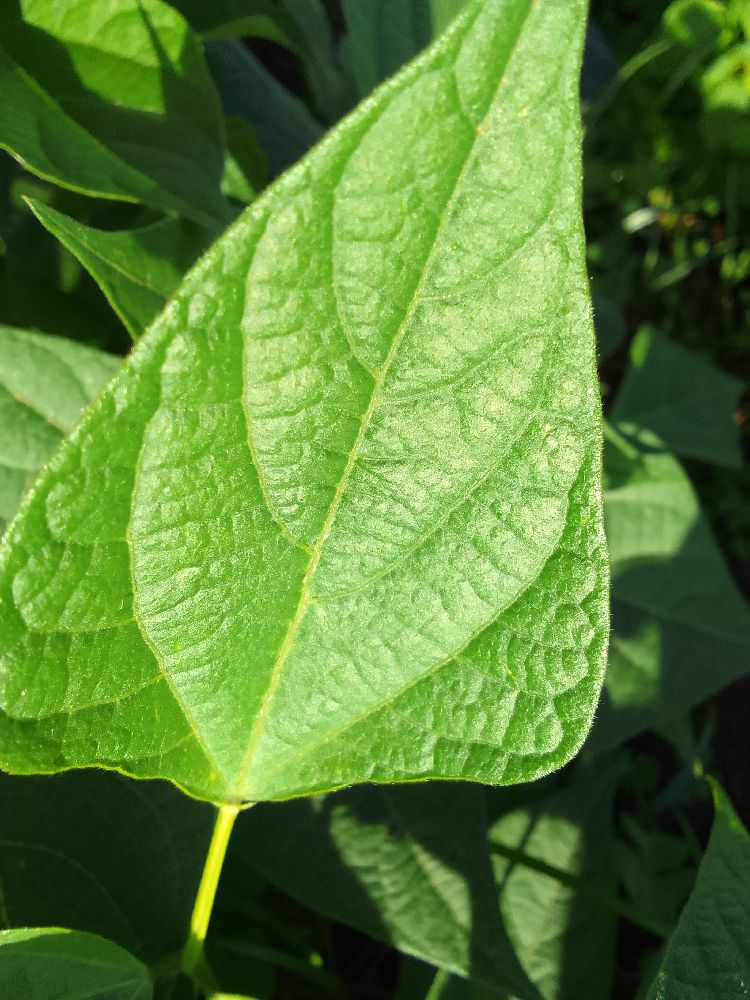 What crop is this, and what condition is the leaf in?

common bean, healthy
